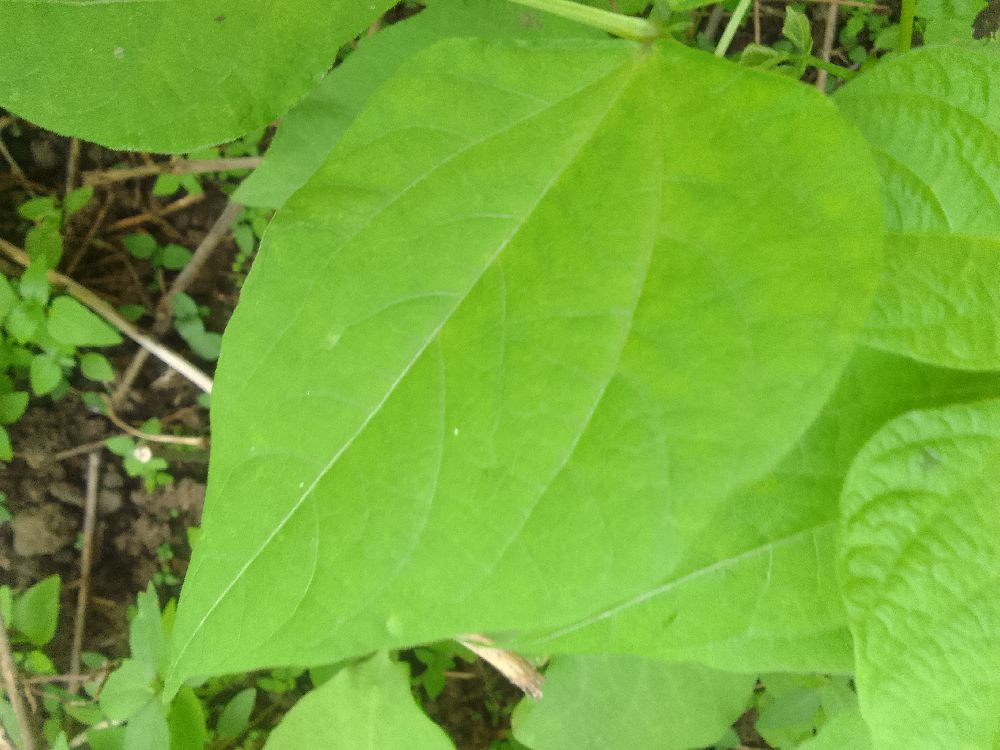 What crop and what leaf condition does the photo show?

common bean, healthy
